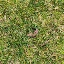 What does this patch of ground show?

grass
